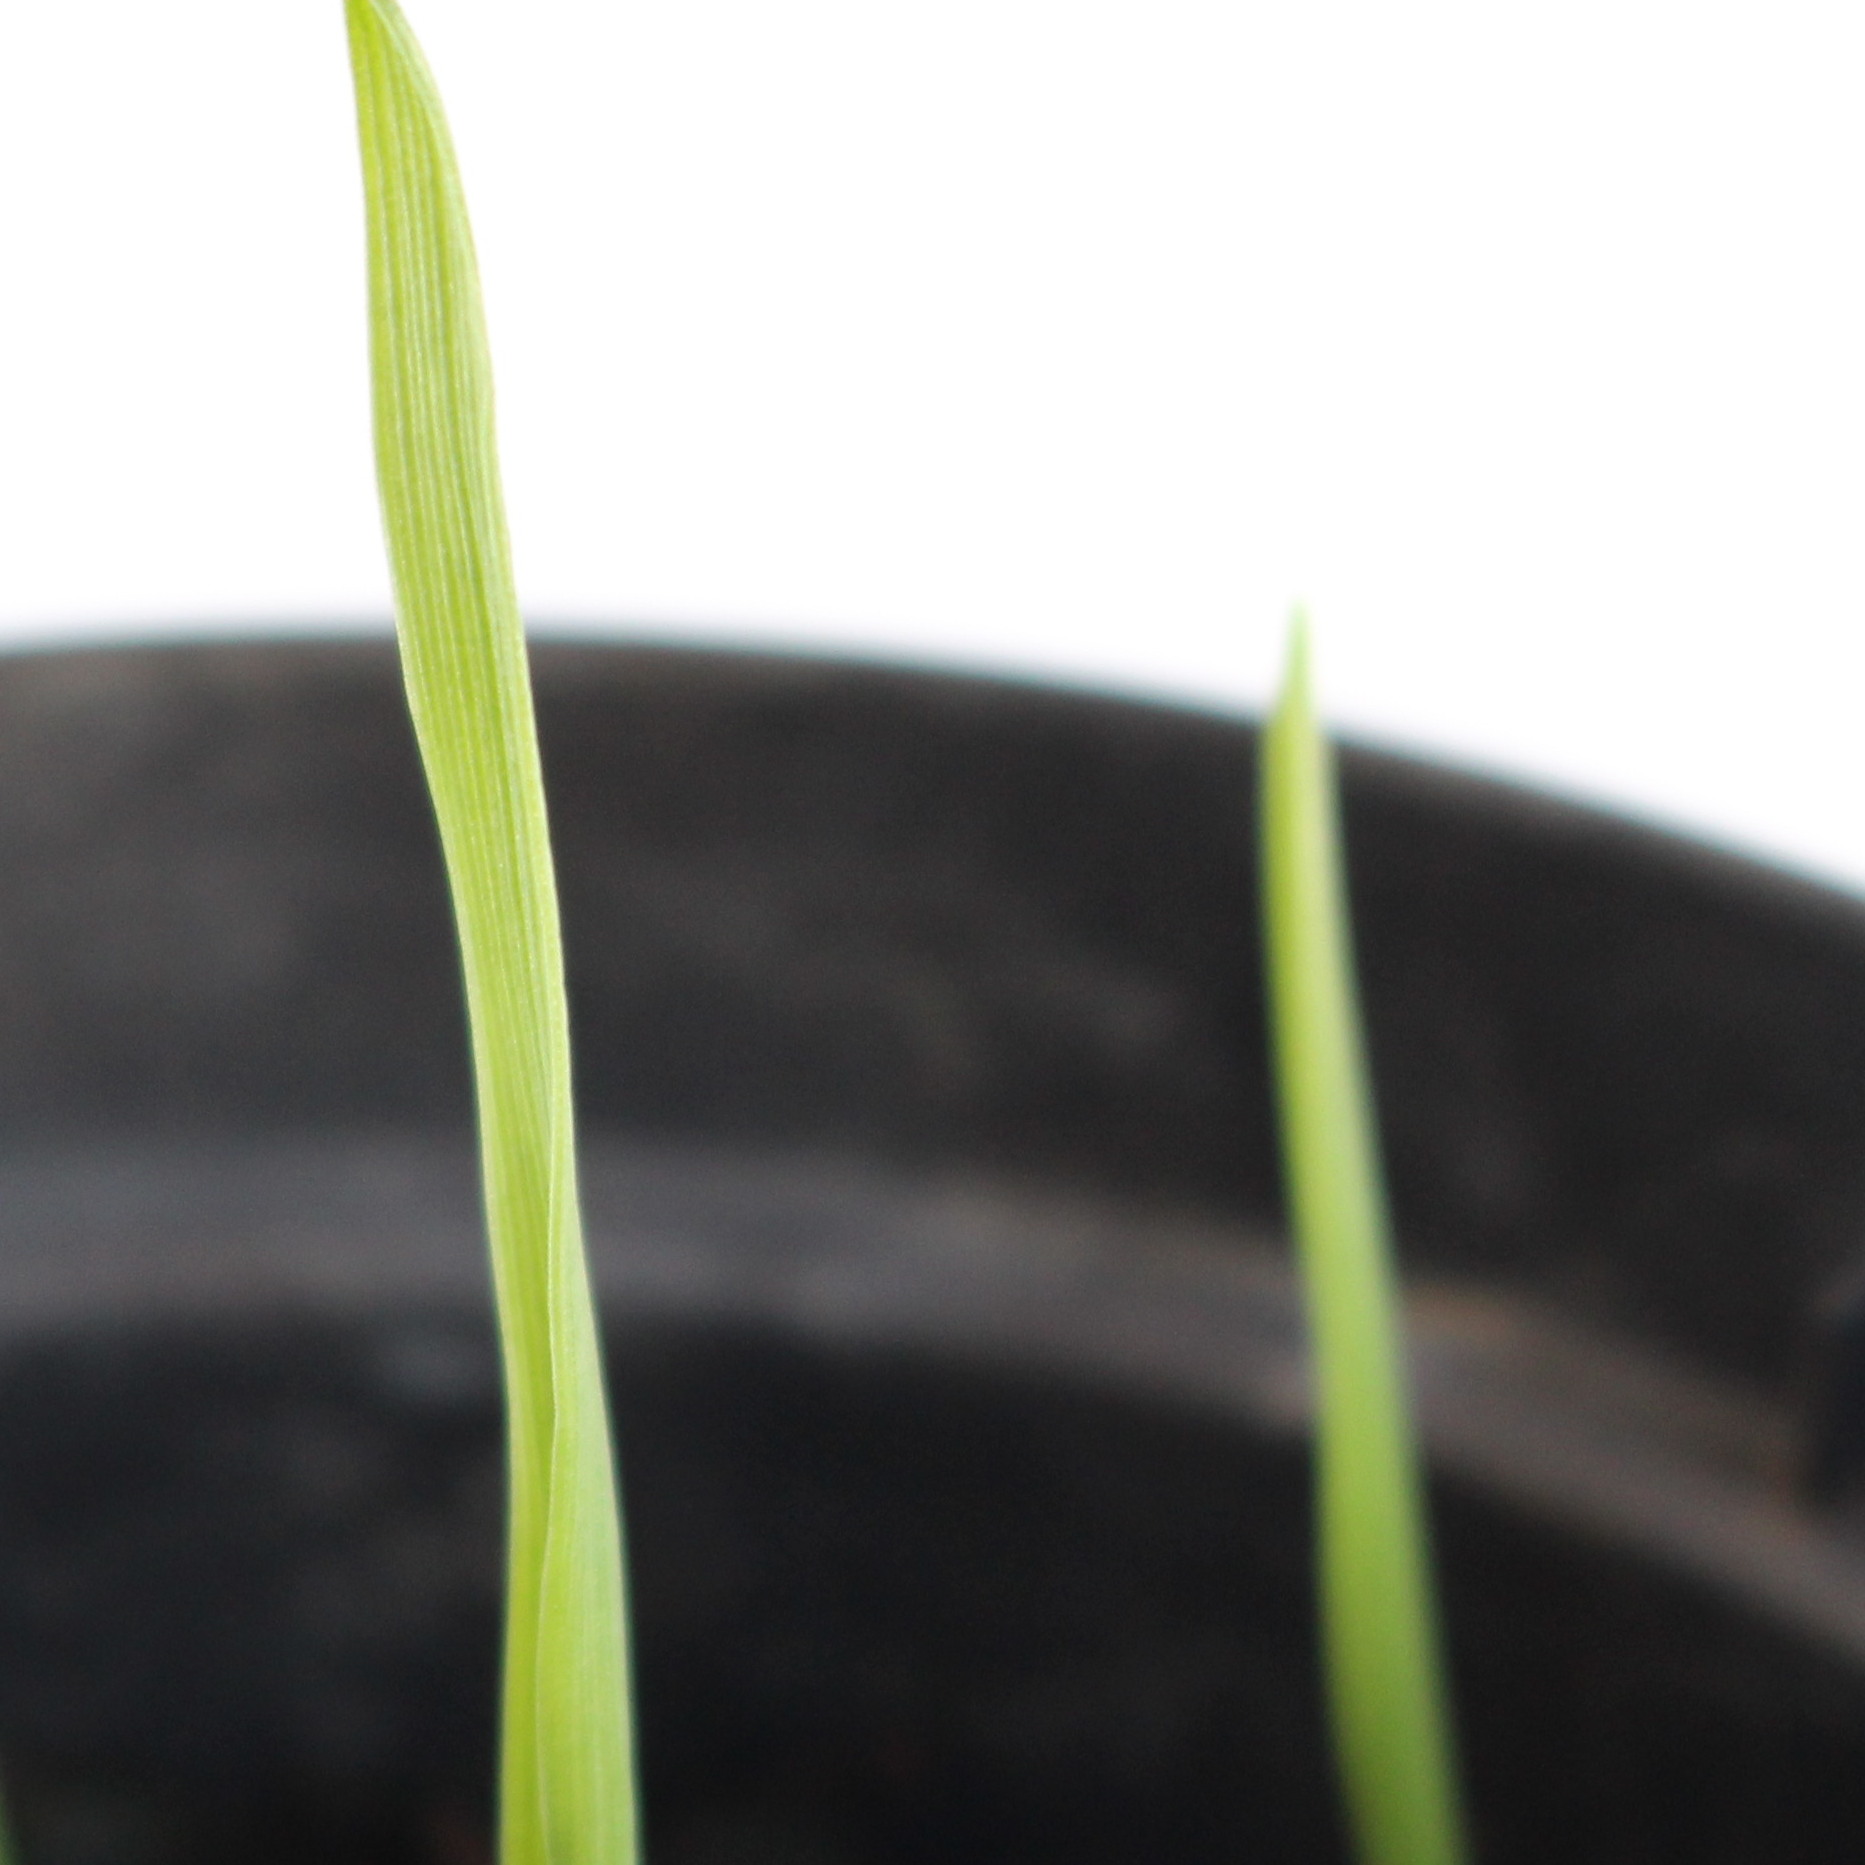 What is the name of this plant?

Avena sterilis
